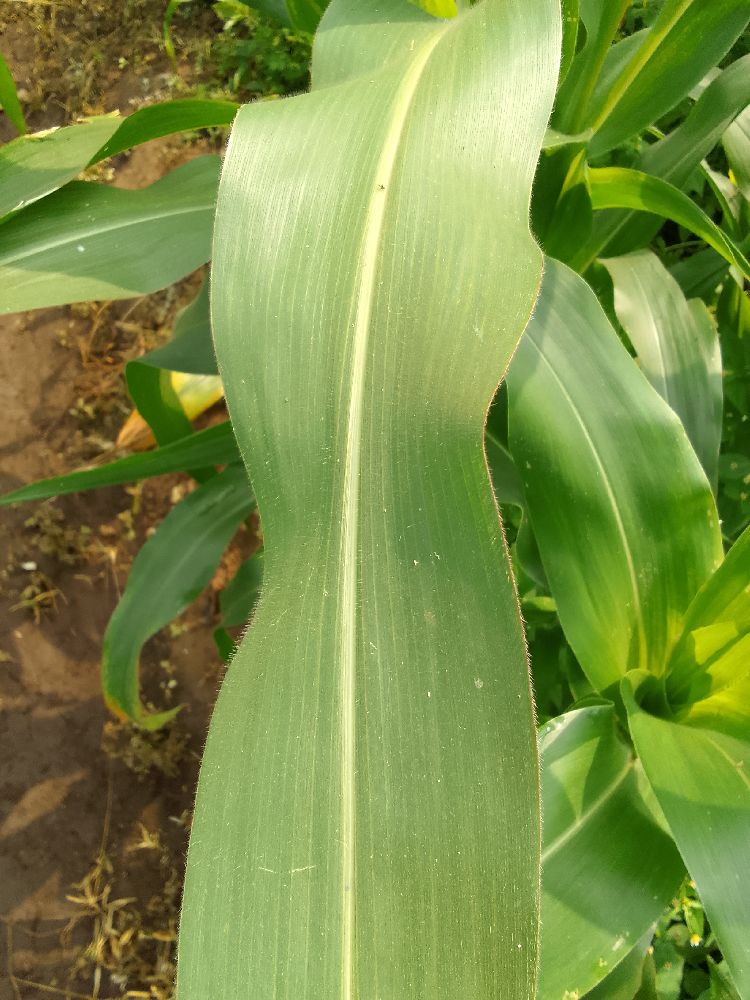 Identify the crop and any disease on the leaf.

maize, healthy
